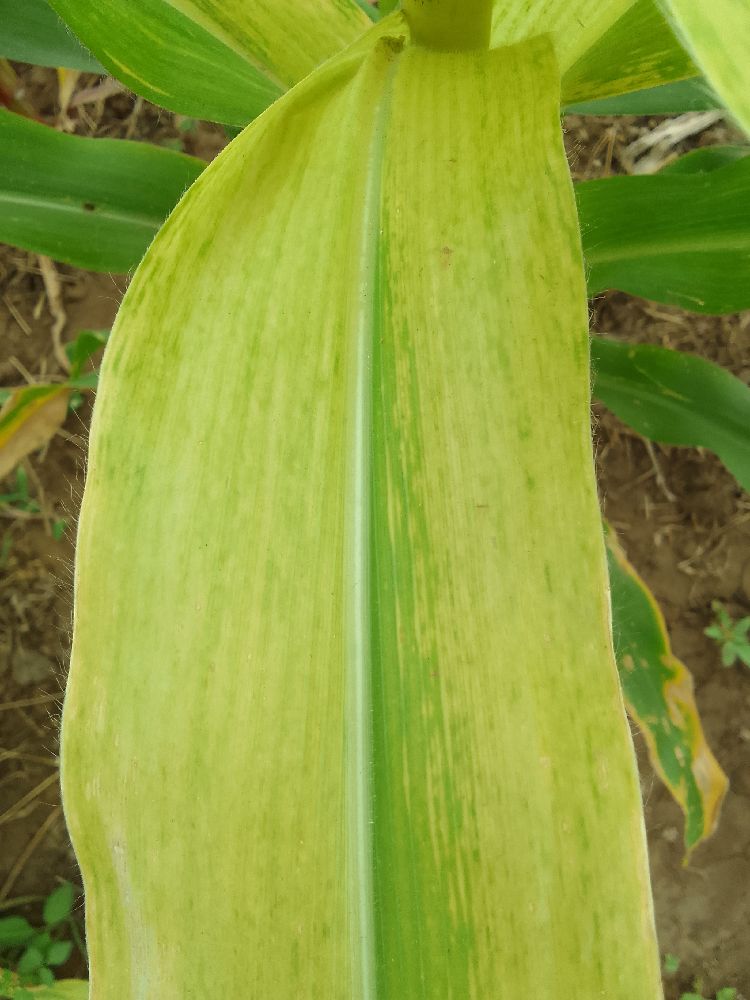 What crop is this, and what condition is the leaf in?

maize, maize lethal necrosis
